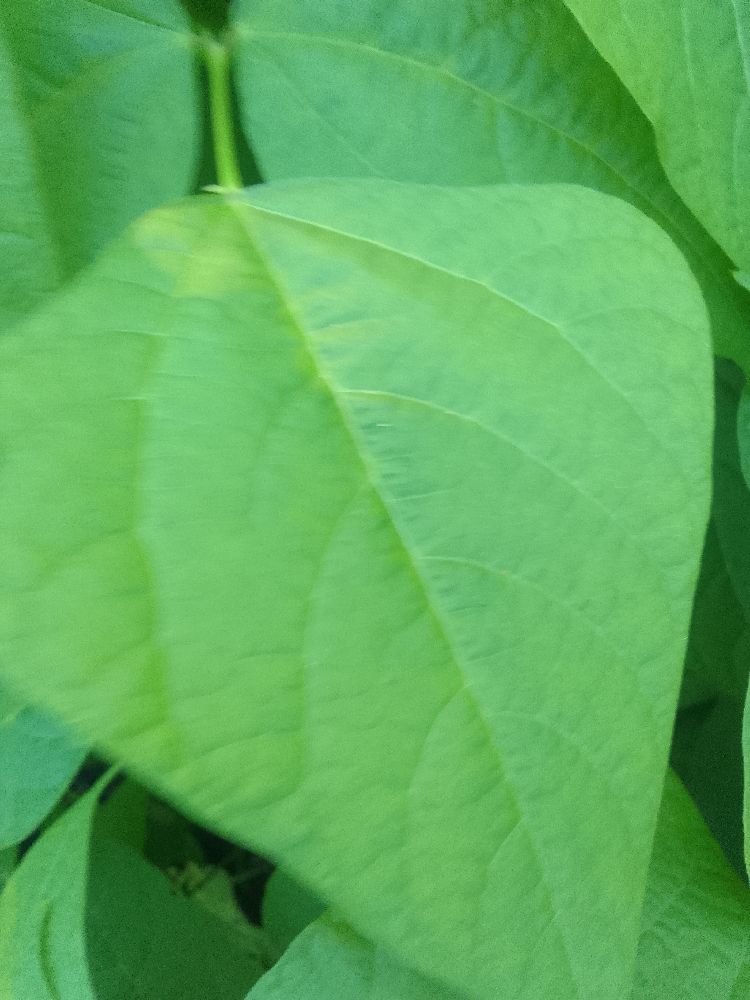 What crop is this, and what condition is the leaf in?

common bean, healthy
